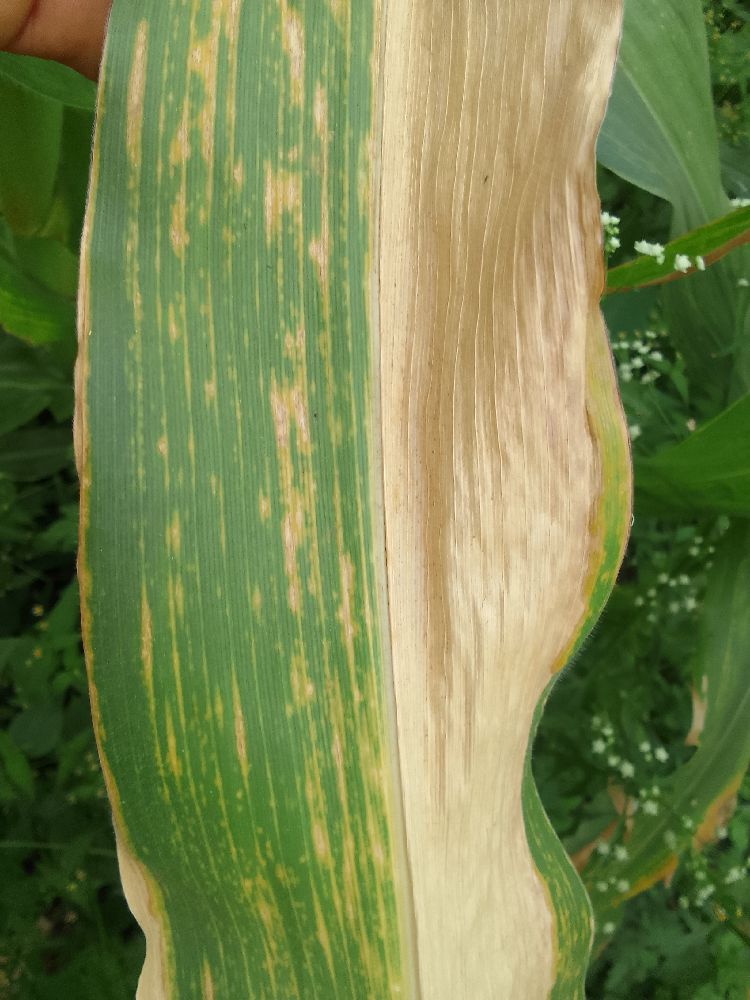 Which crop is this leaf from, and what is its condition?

maize, maize lethal necrosis
